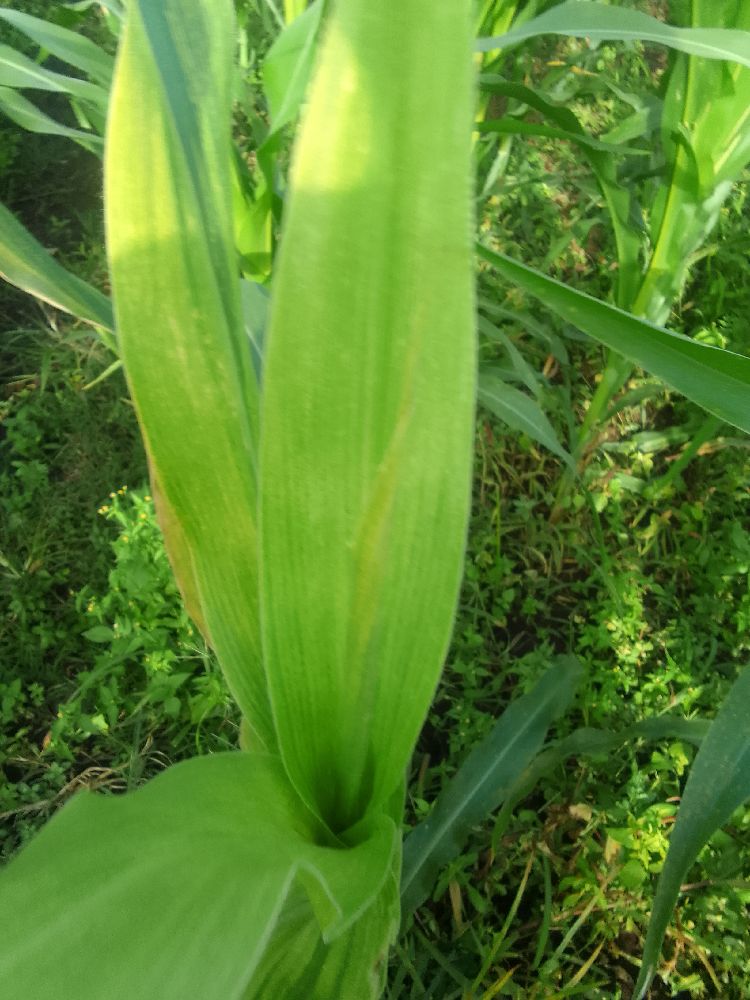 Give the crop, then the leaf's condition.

maize, maize lethal necrosis
